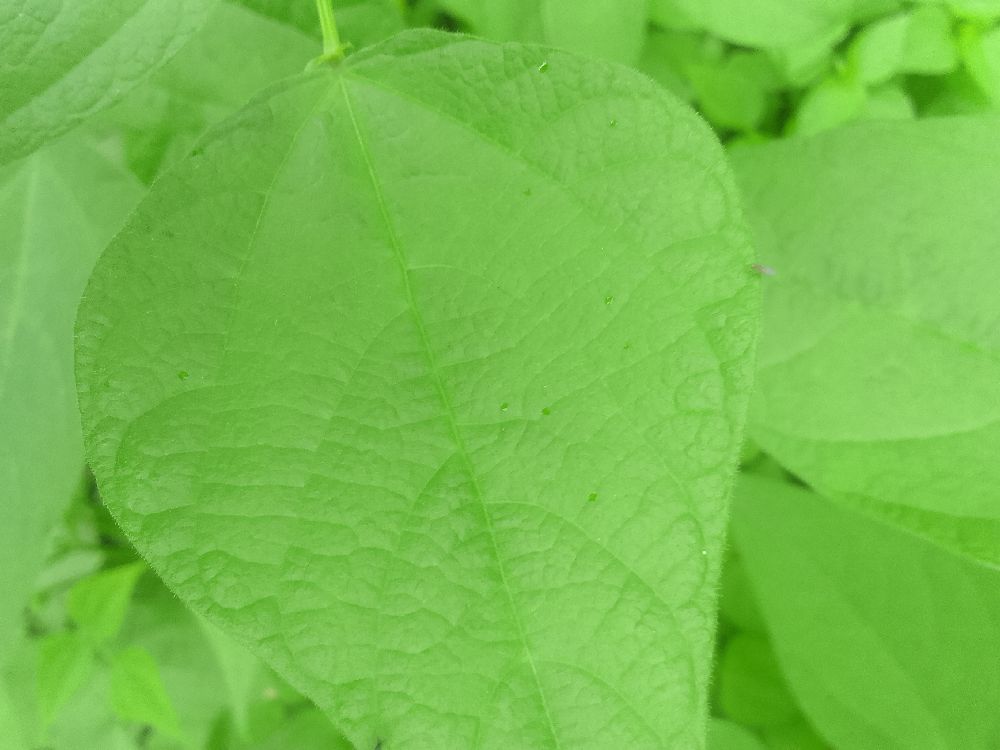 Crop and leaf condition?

common bean, healthy
